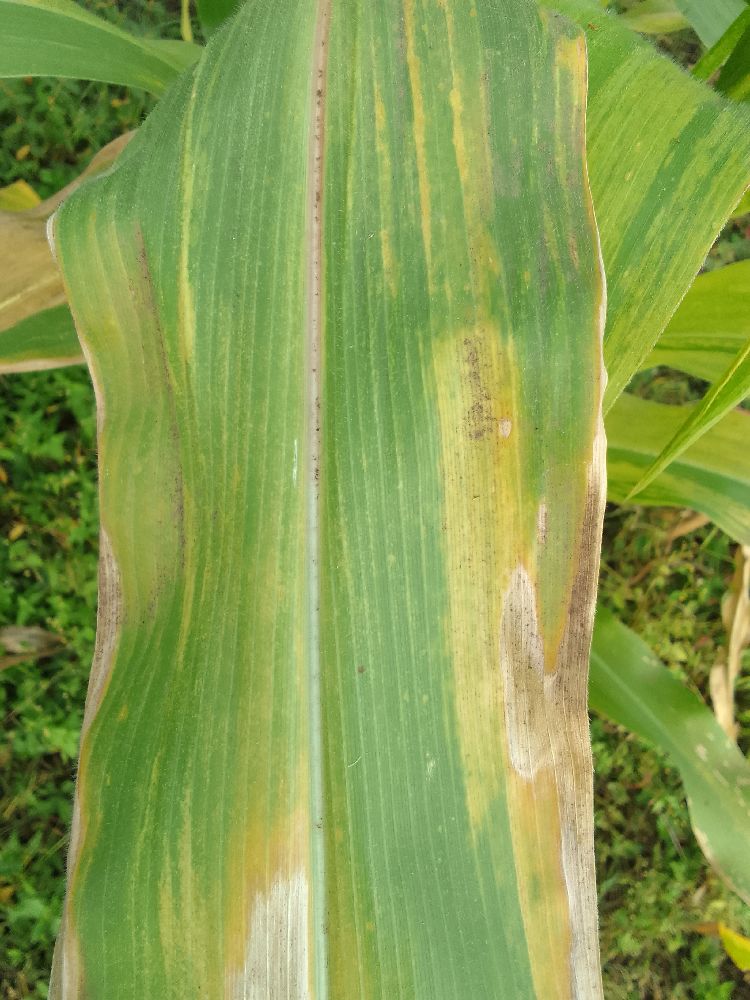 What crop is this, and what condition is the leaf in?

maize, maize lethal necrosis
